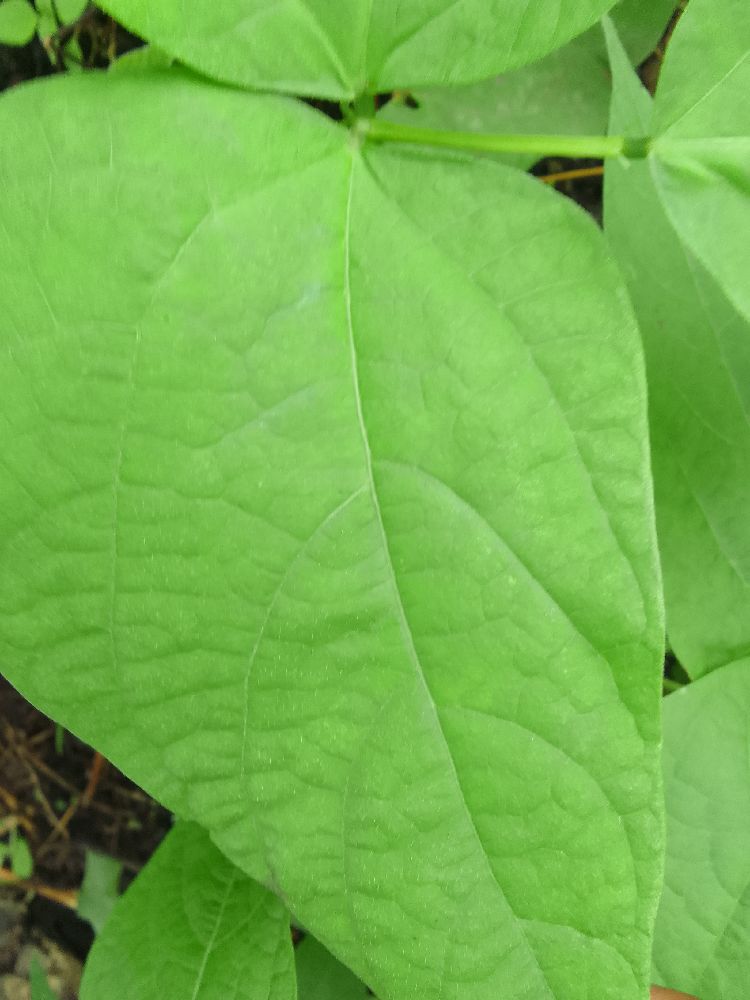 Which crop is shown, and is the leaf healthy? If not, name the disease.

common bean, healthy
